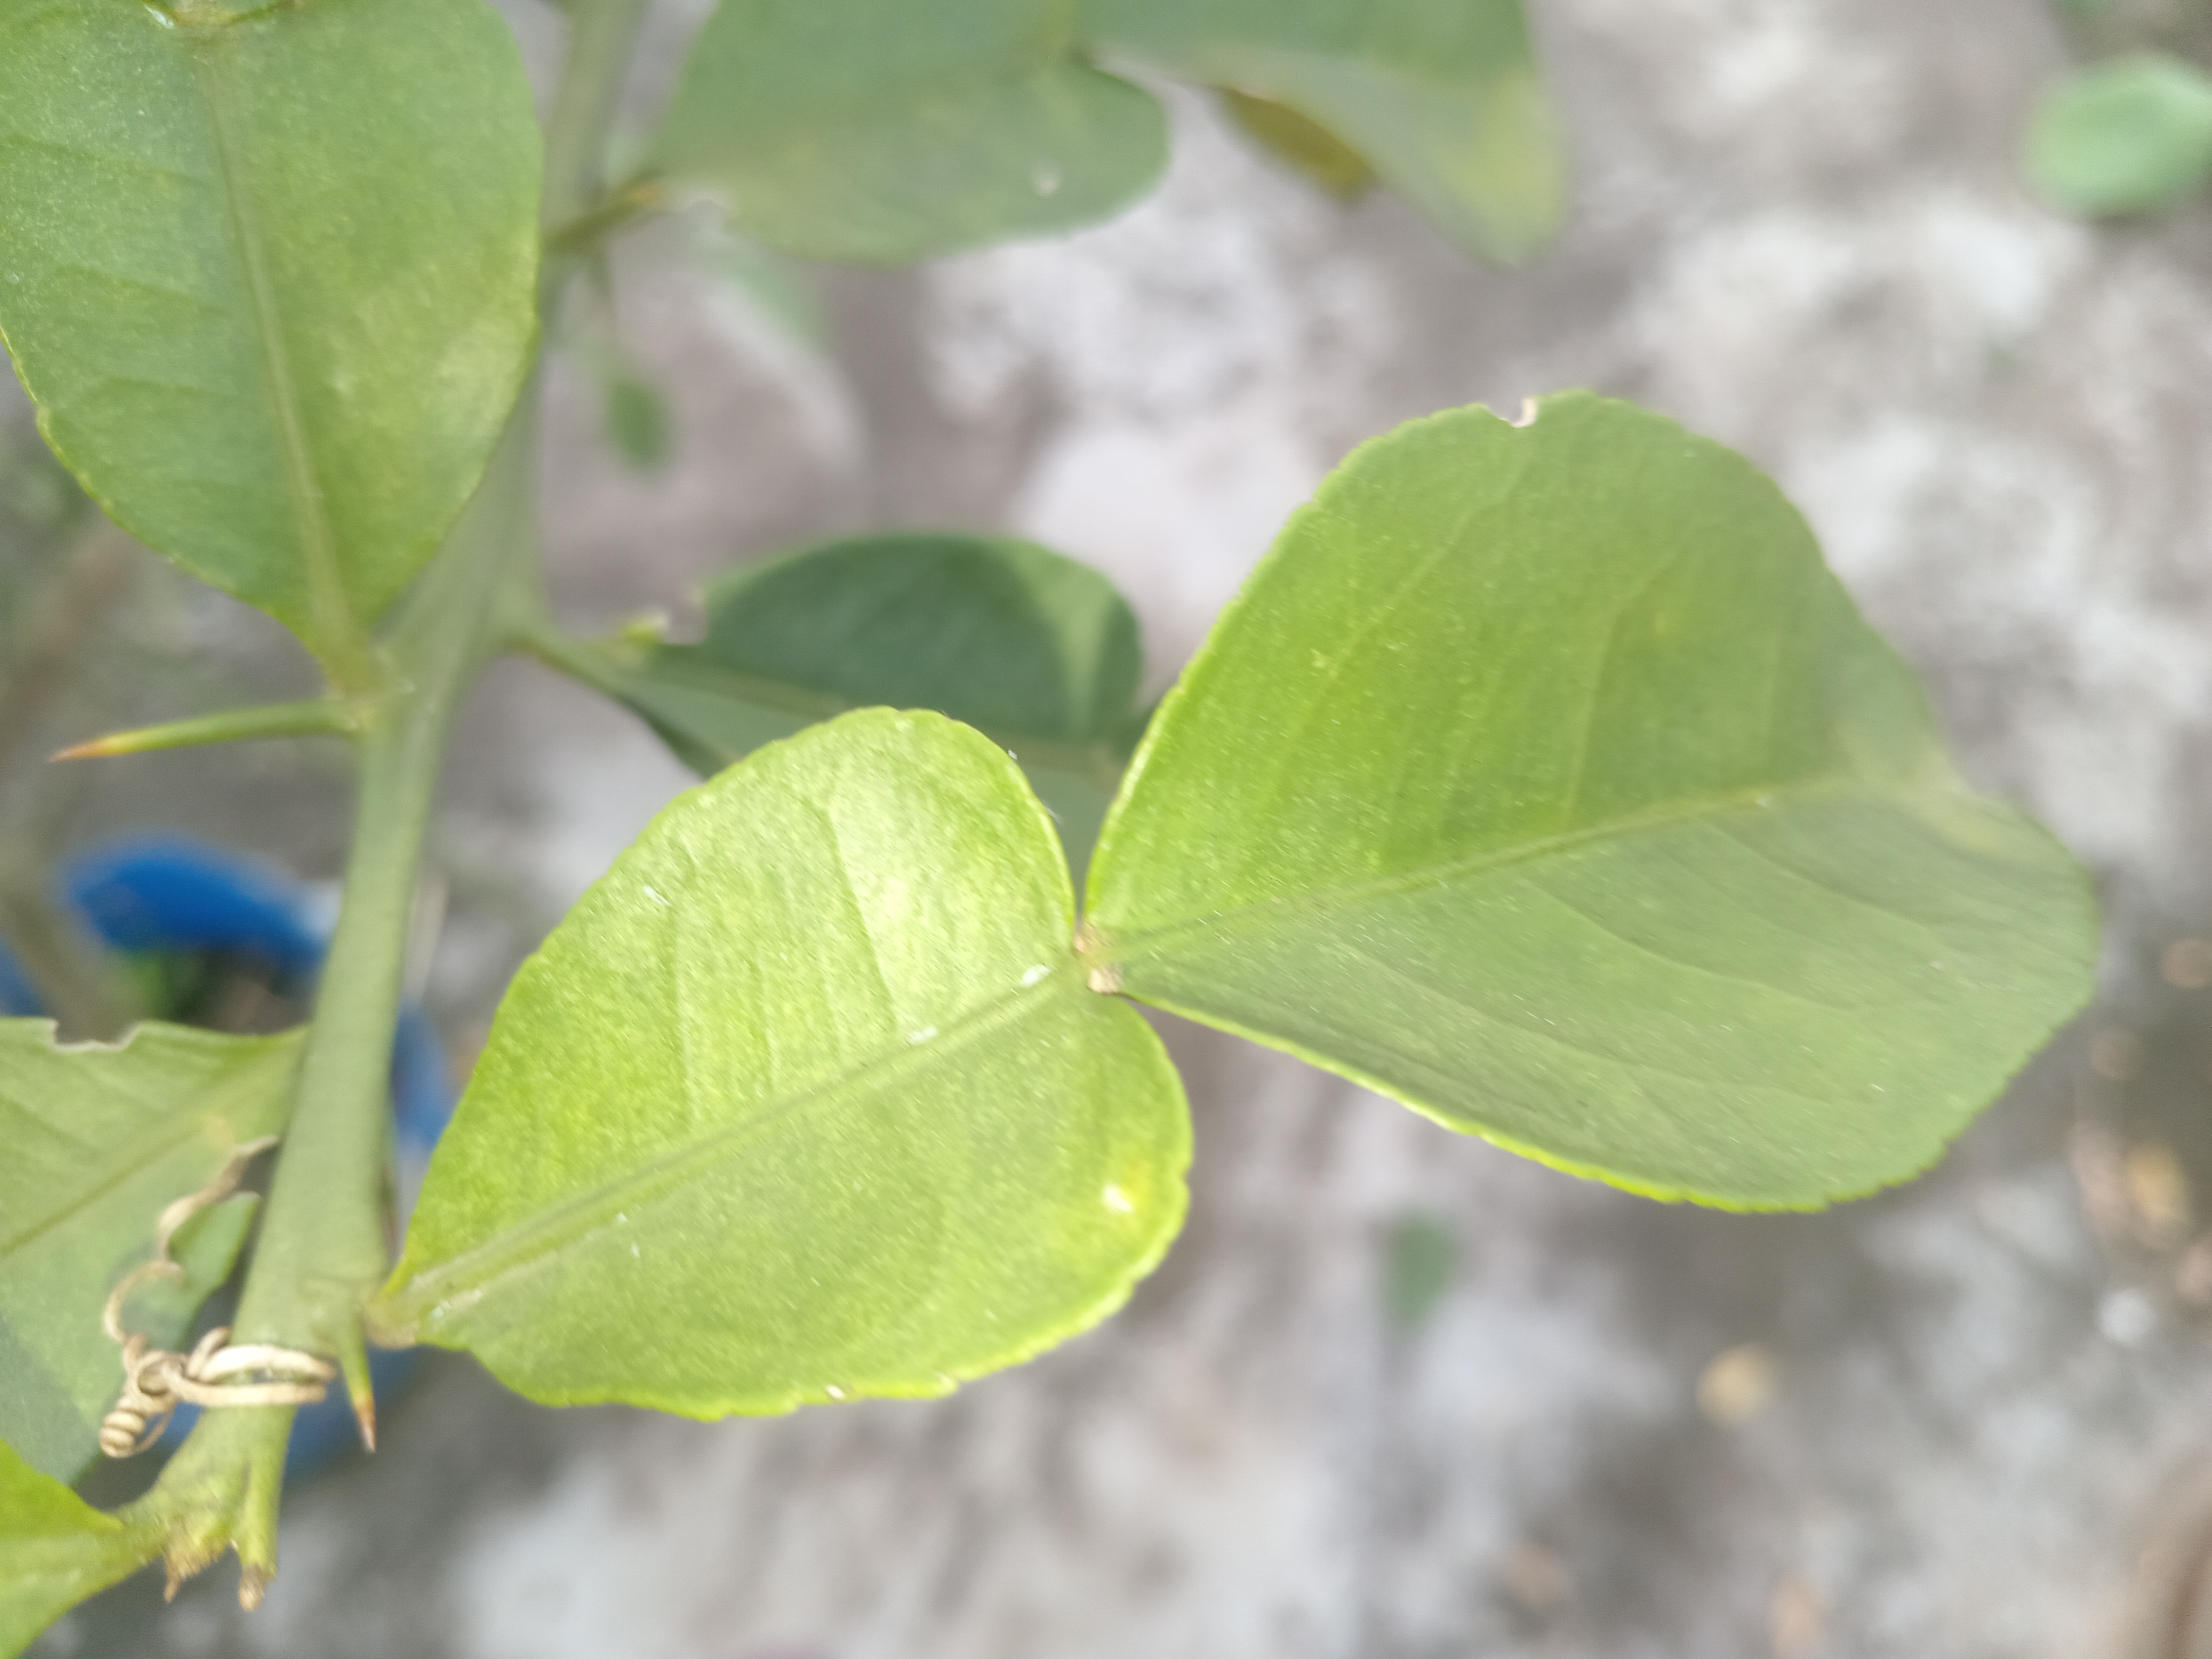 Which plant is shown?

lemon
